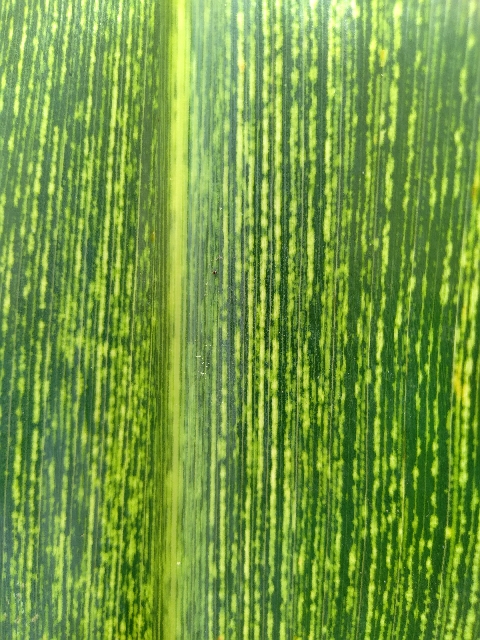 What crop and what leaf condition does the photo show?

maize, maize streak virus
